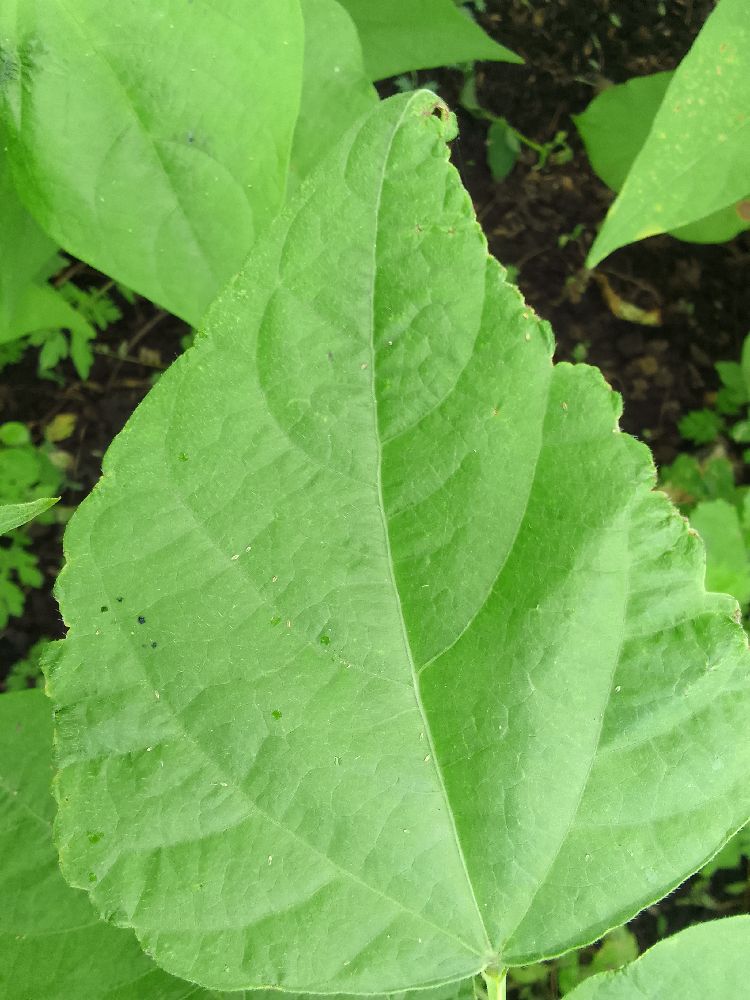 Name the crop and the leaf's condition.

common bean, healthy
